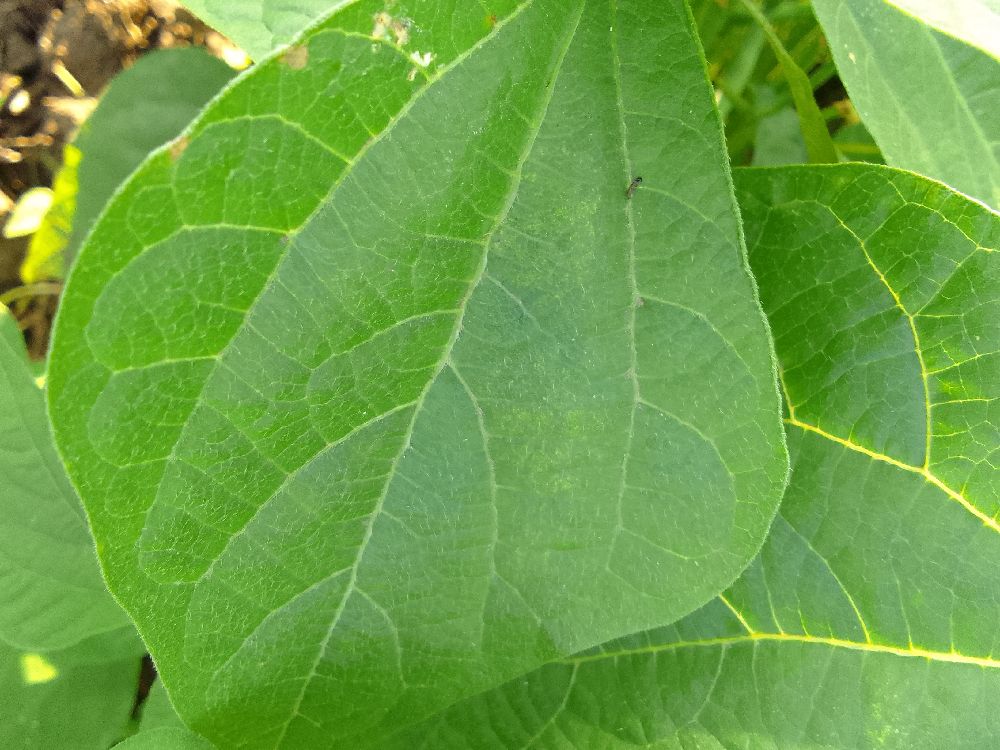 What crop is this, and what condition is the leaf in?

common bean, healthy
